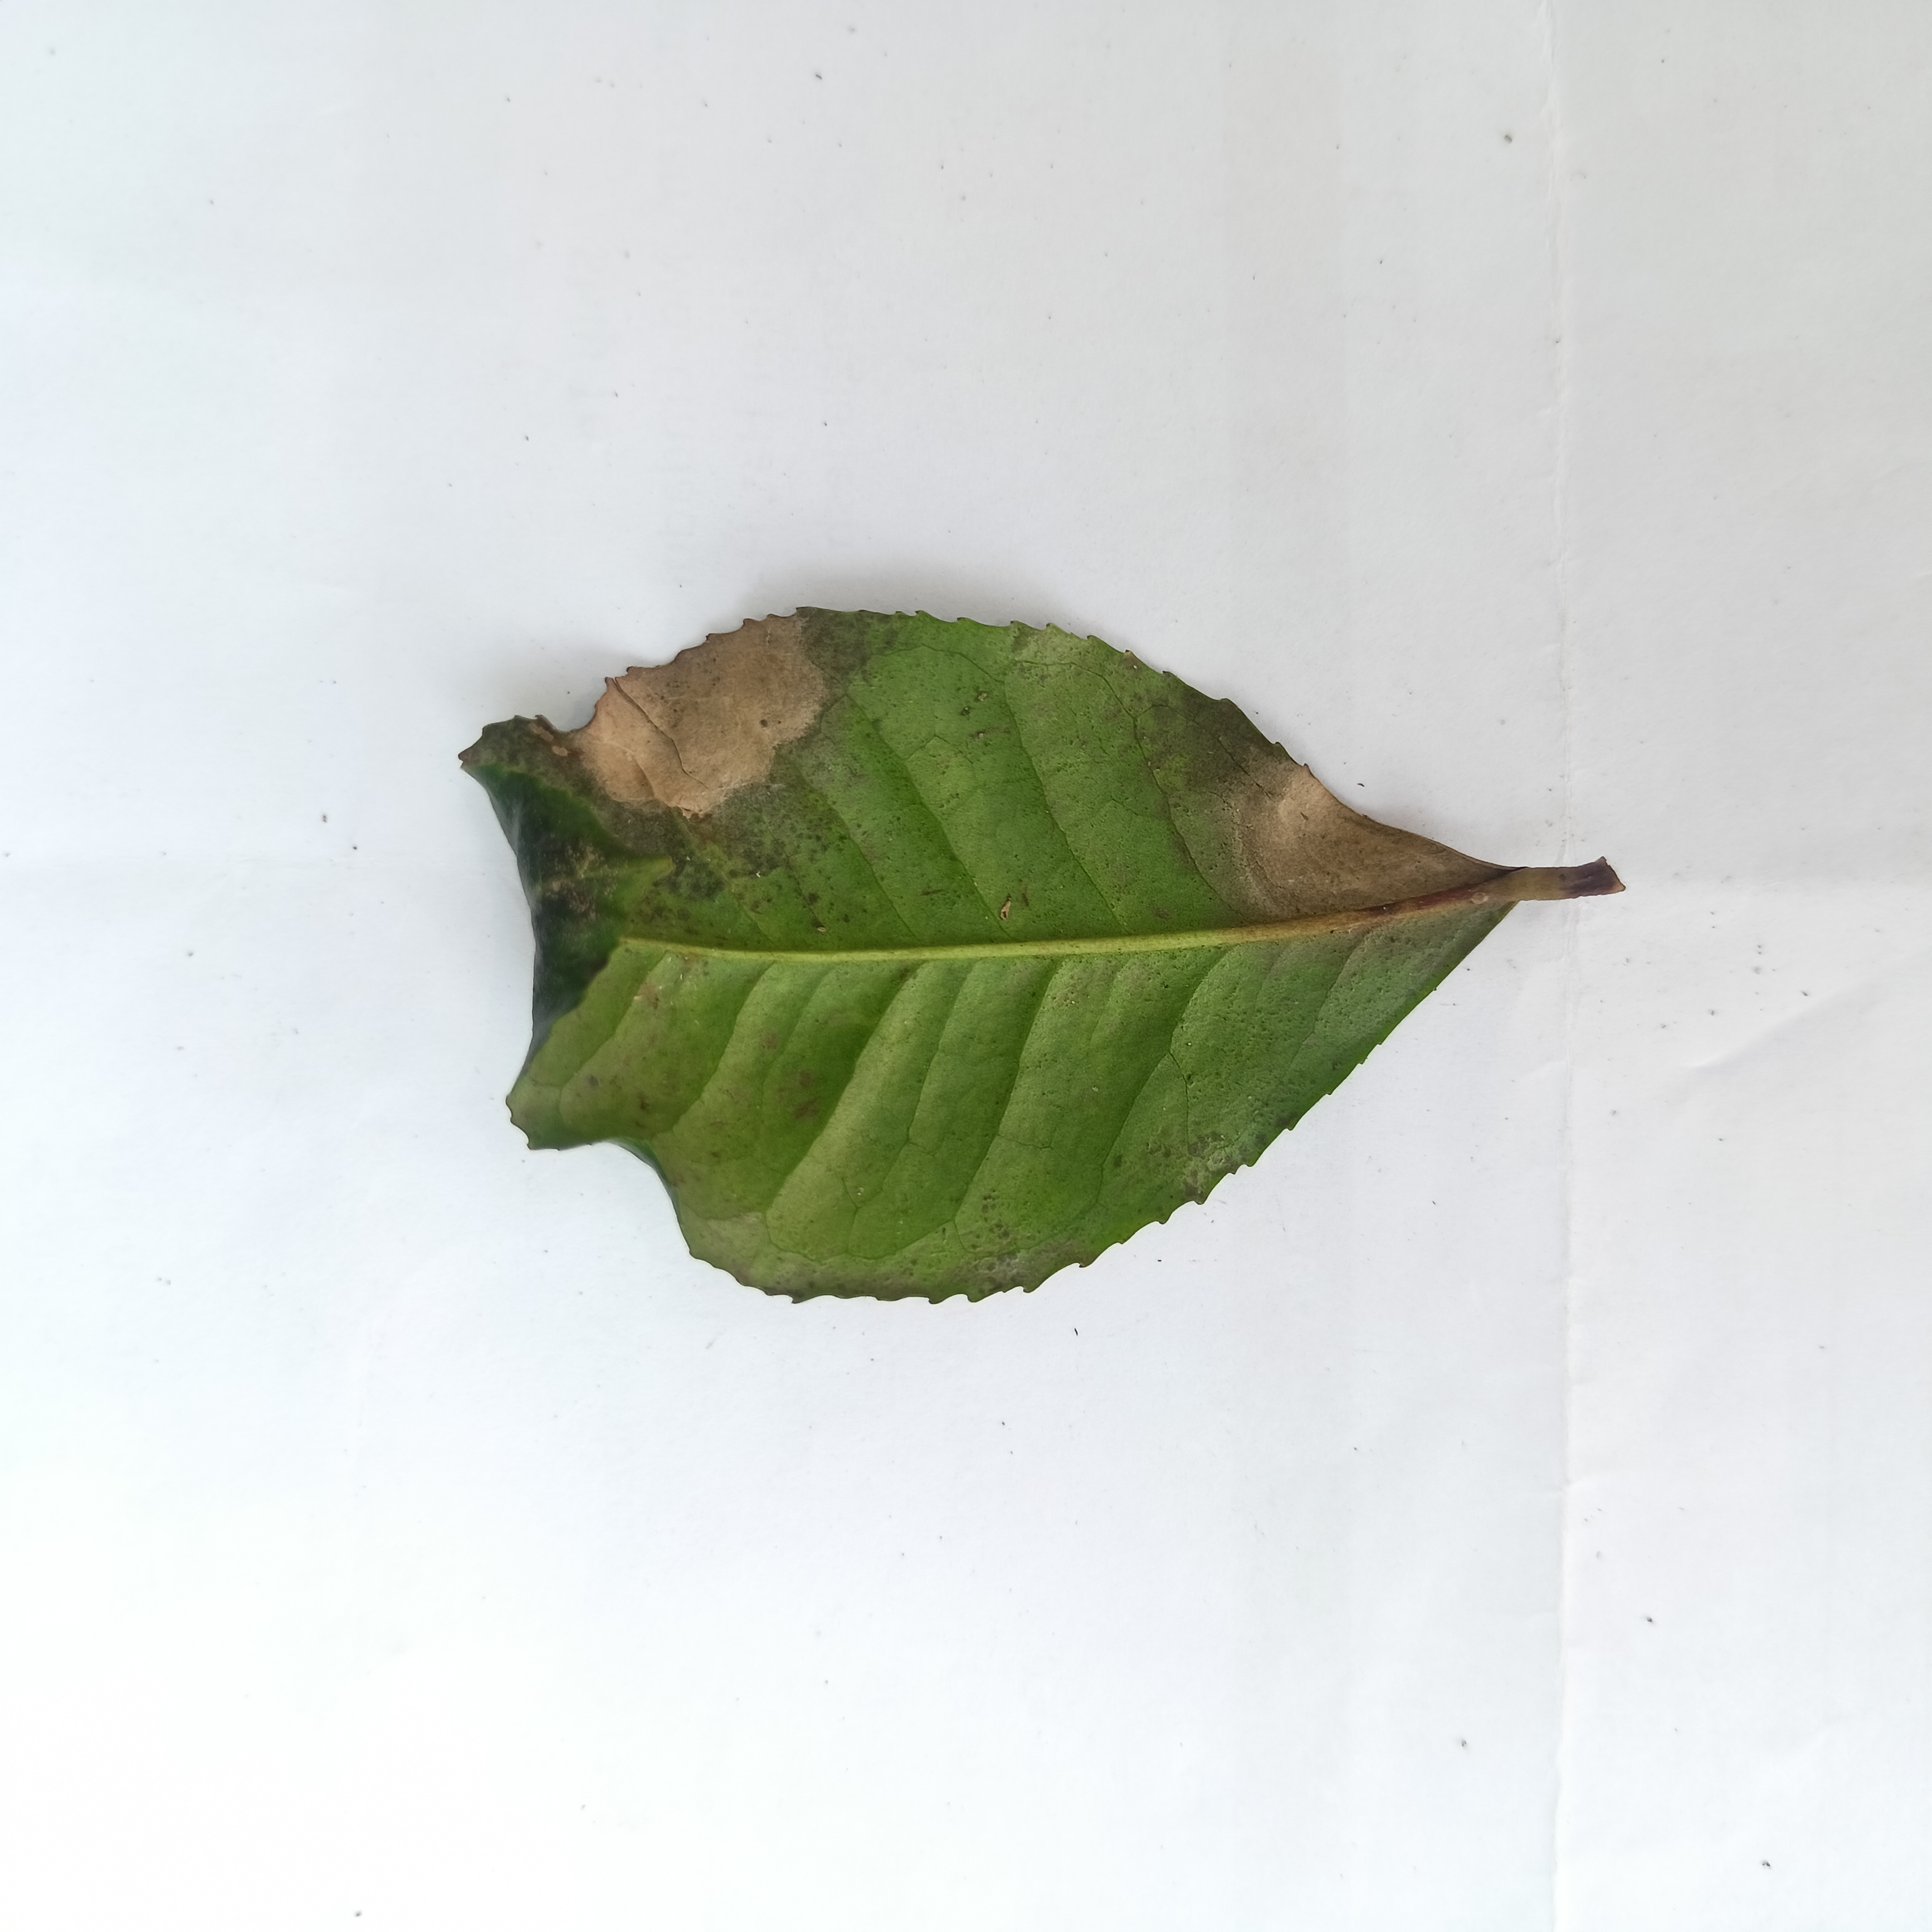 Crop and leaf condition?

tea, brown blight
